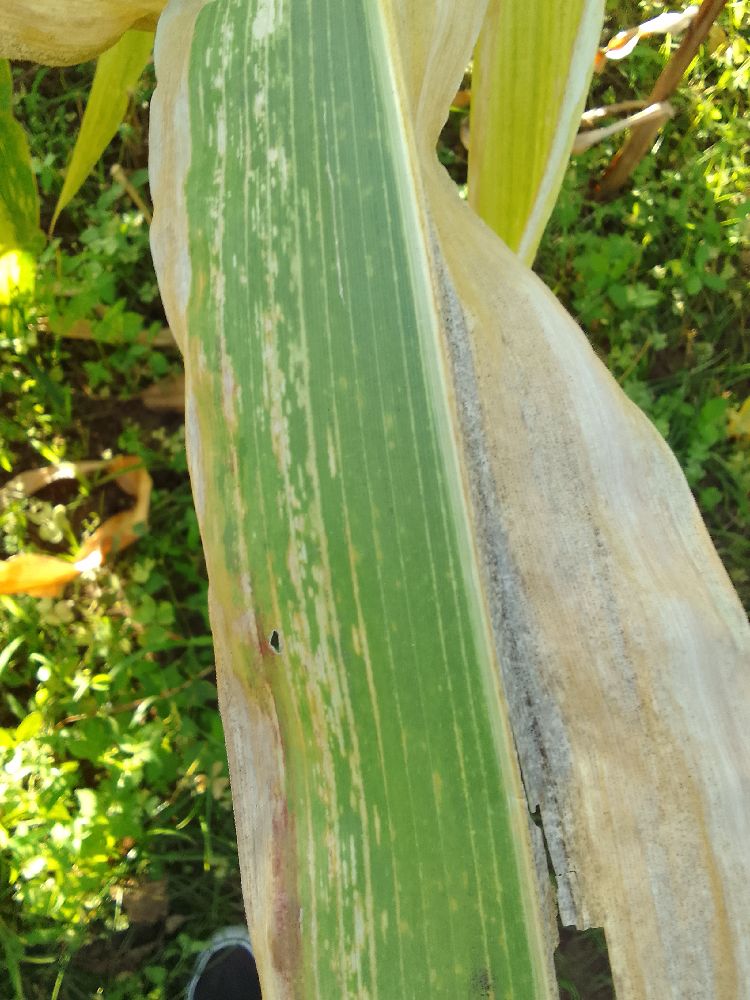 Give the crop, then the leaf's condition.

maize, maize lethal necrosis
